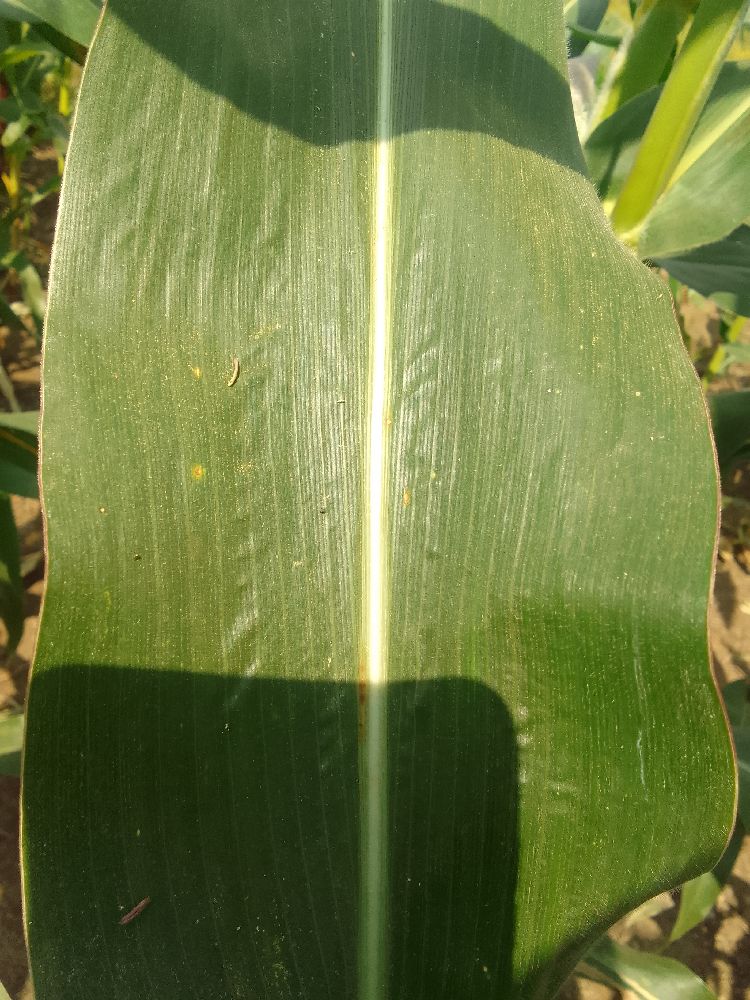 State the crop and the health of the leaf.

maize, healthy
